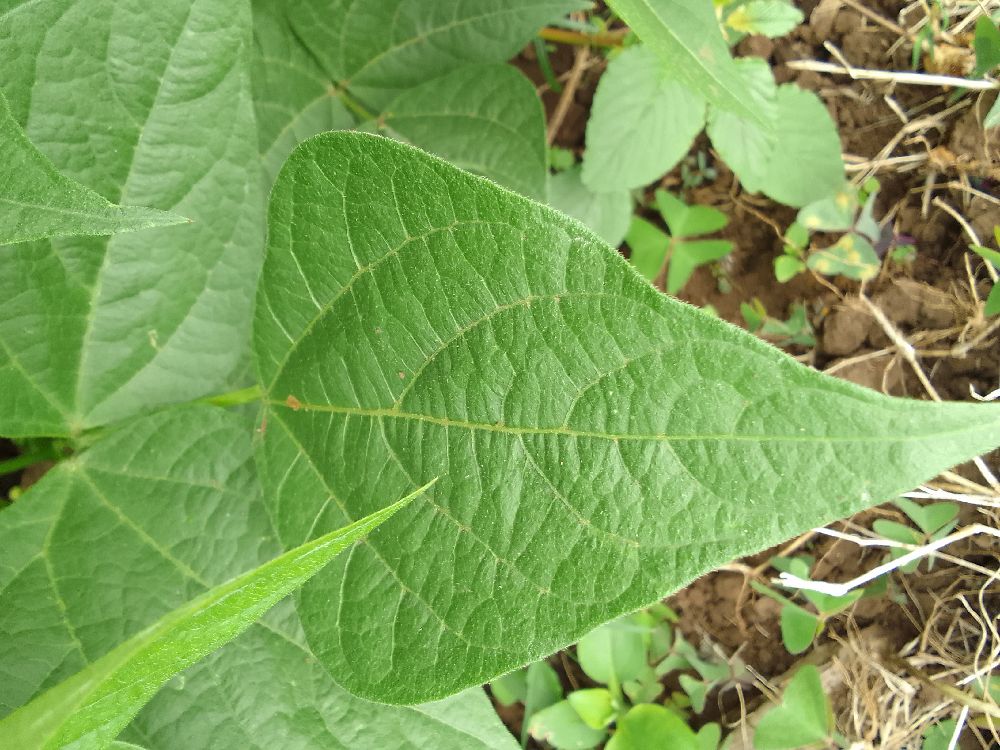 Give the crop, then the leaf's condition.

common bean, healthy
